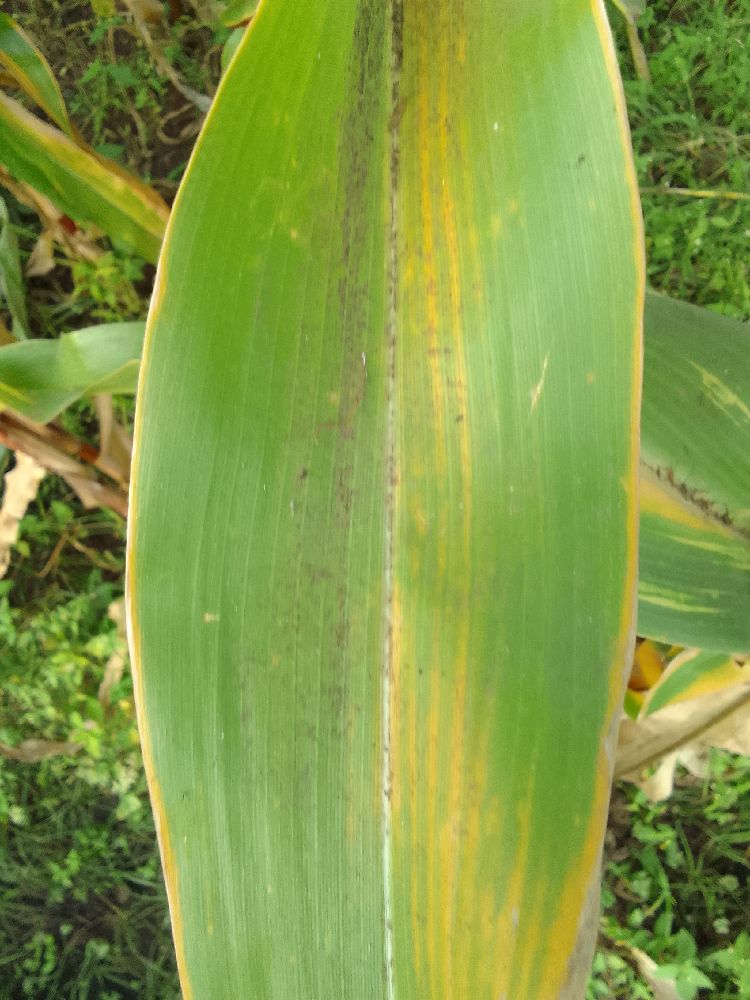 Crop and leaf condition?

maize, maize lethal necrosis
